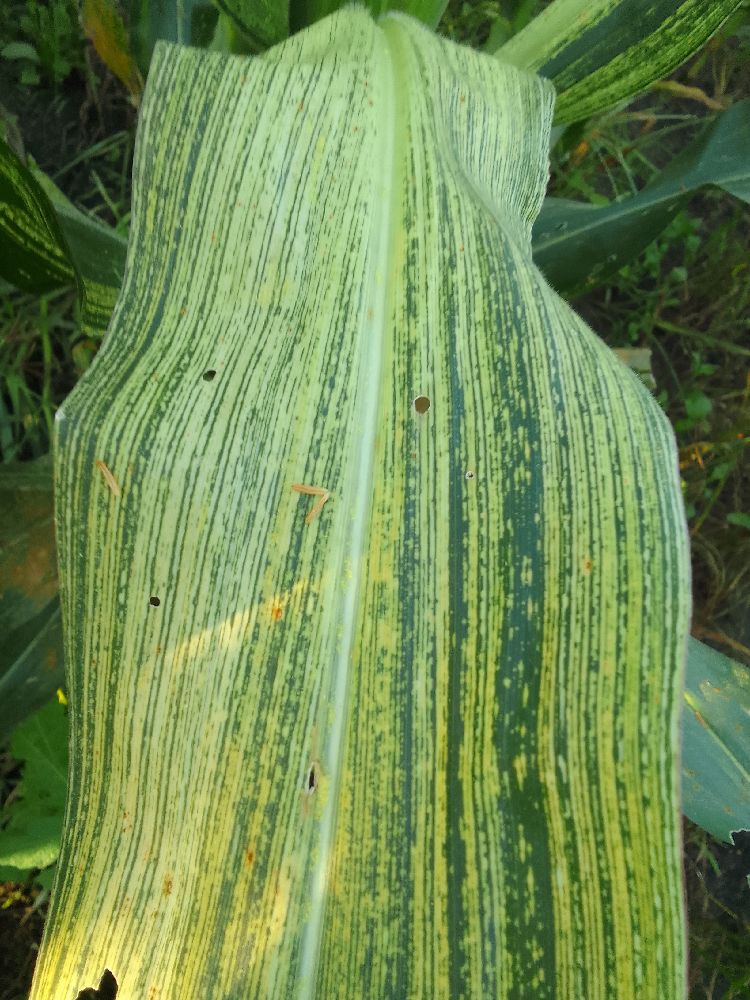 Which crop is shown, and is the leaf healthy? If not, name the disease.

maize, maize streak virus
